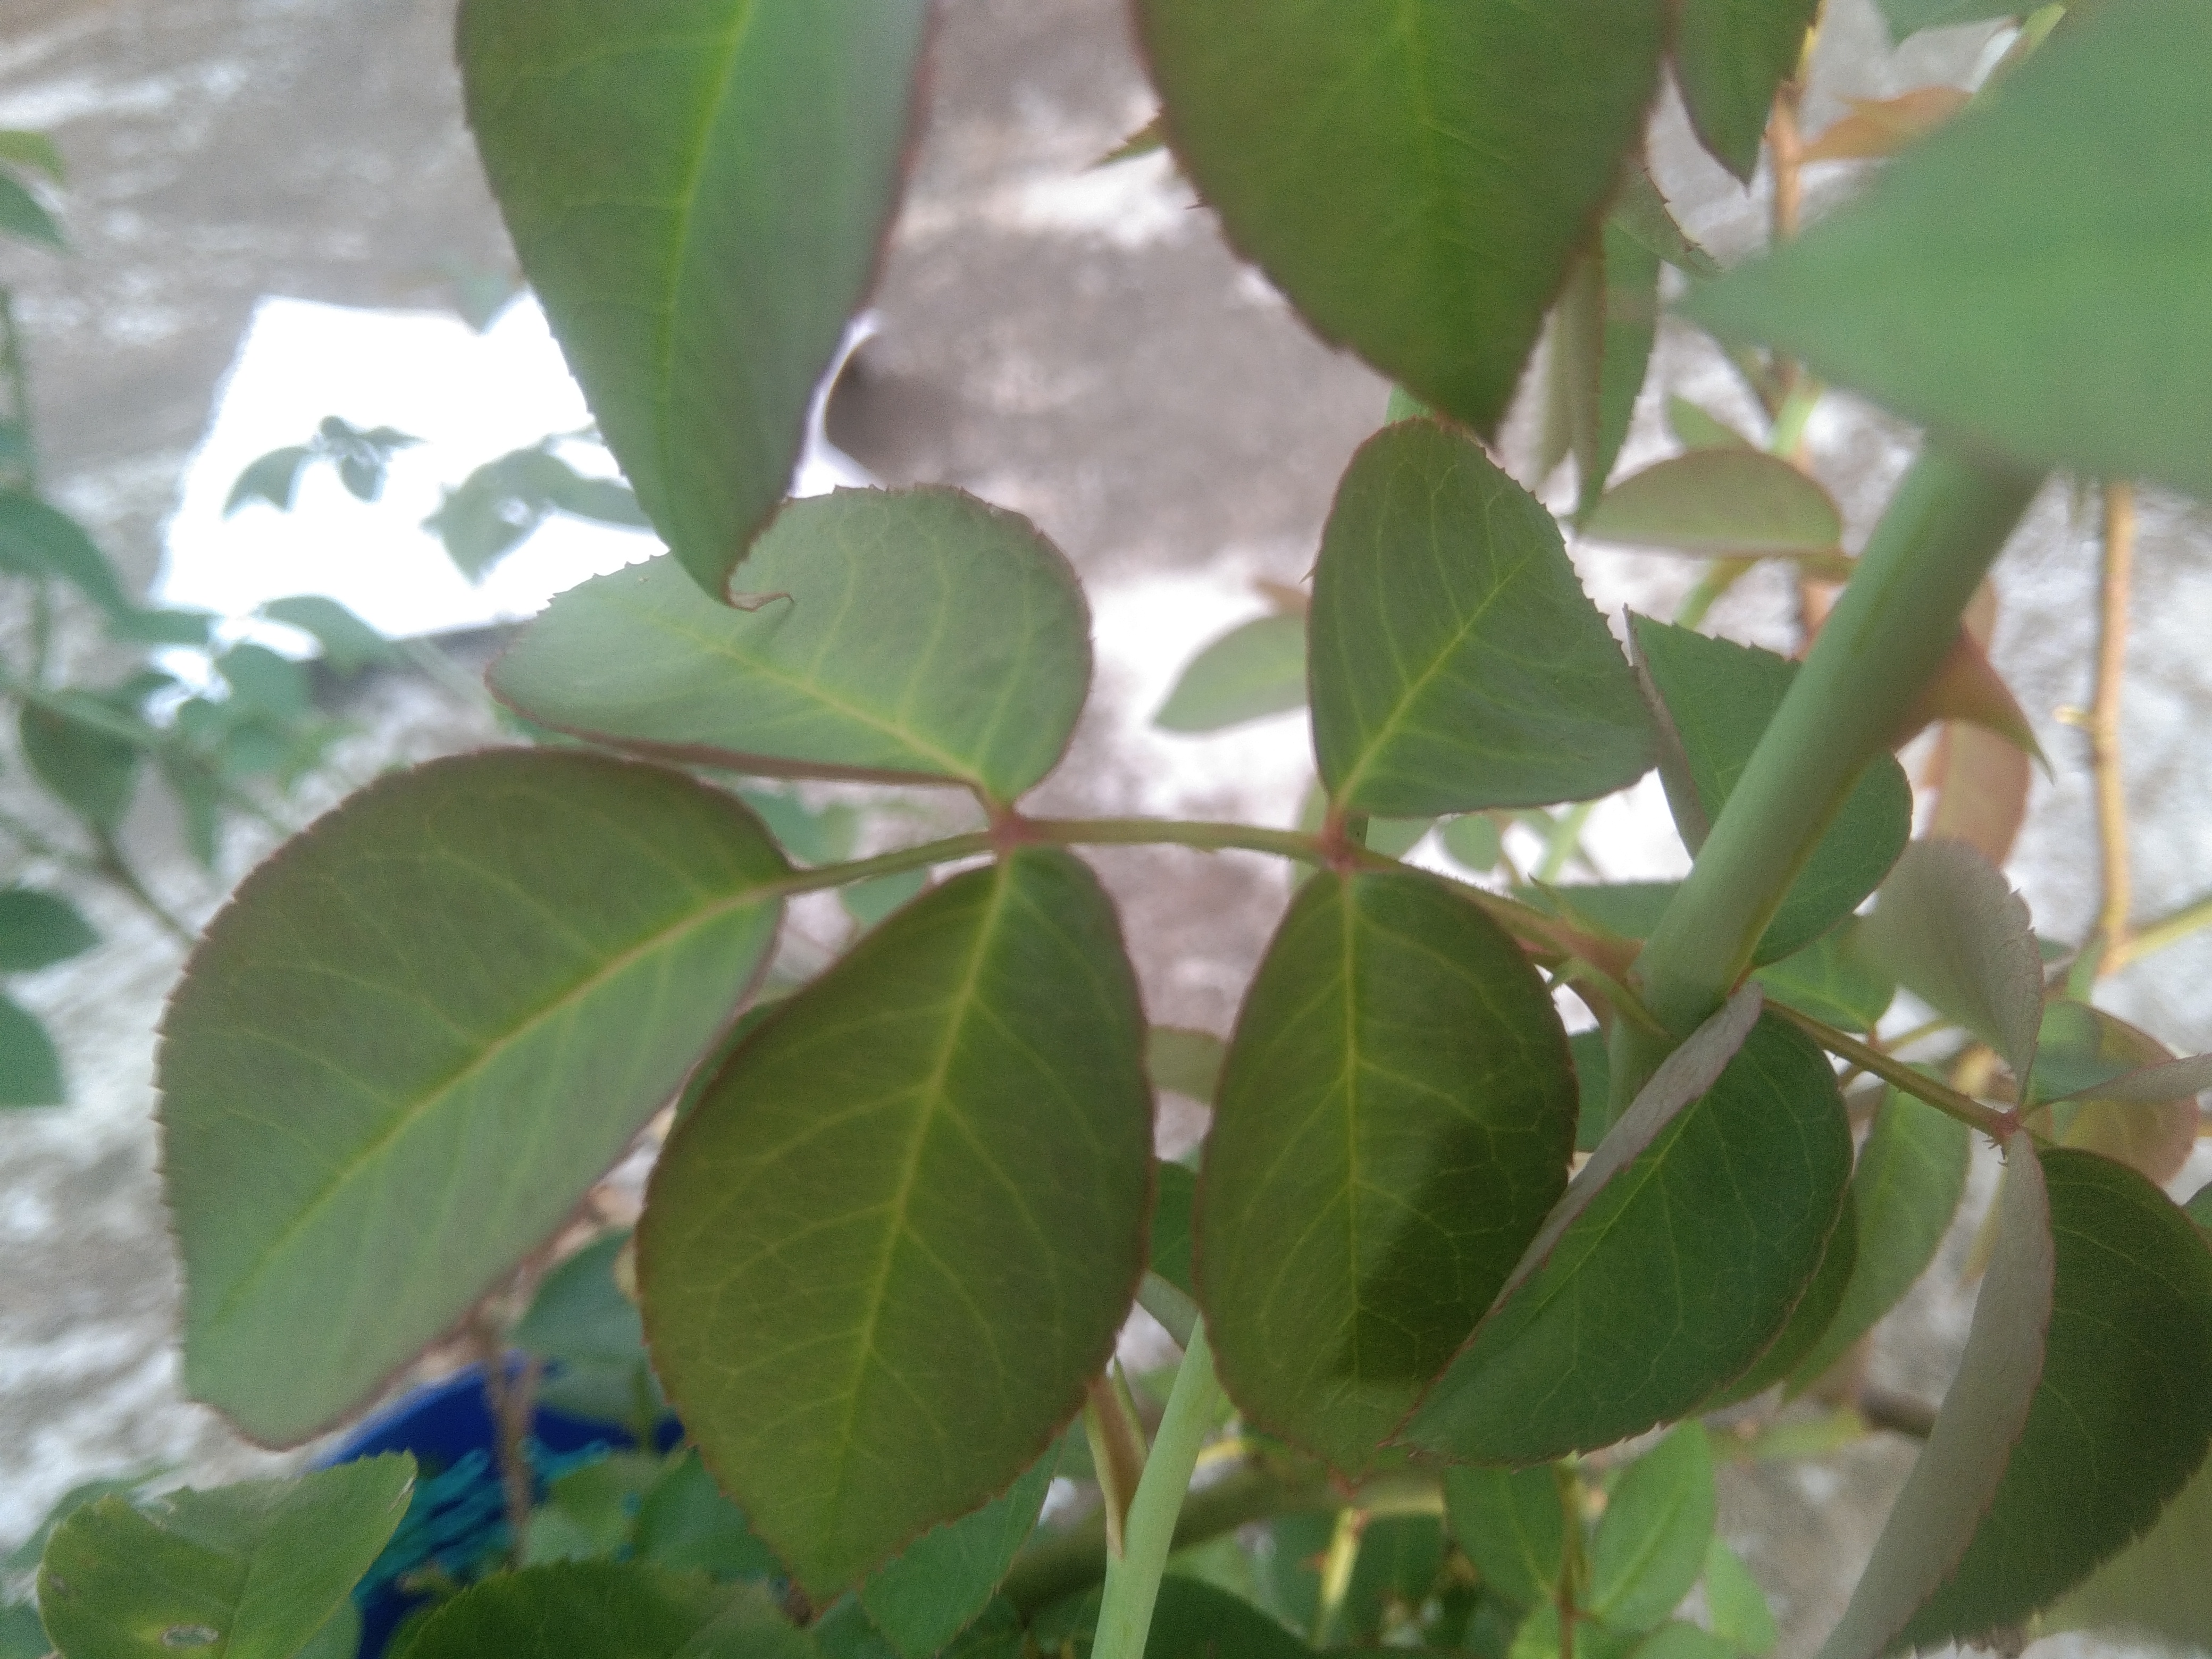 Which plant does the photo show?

rose
